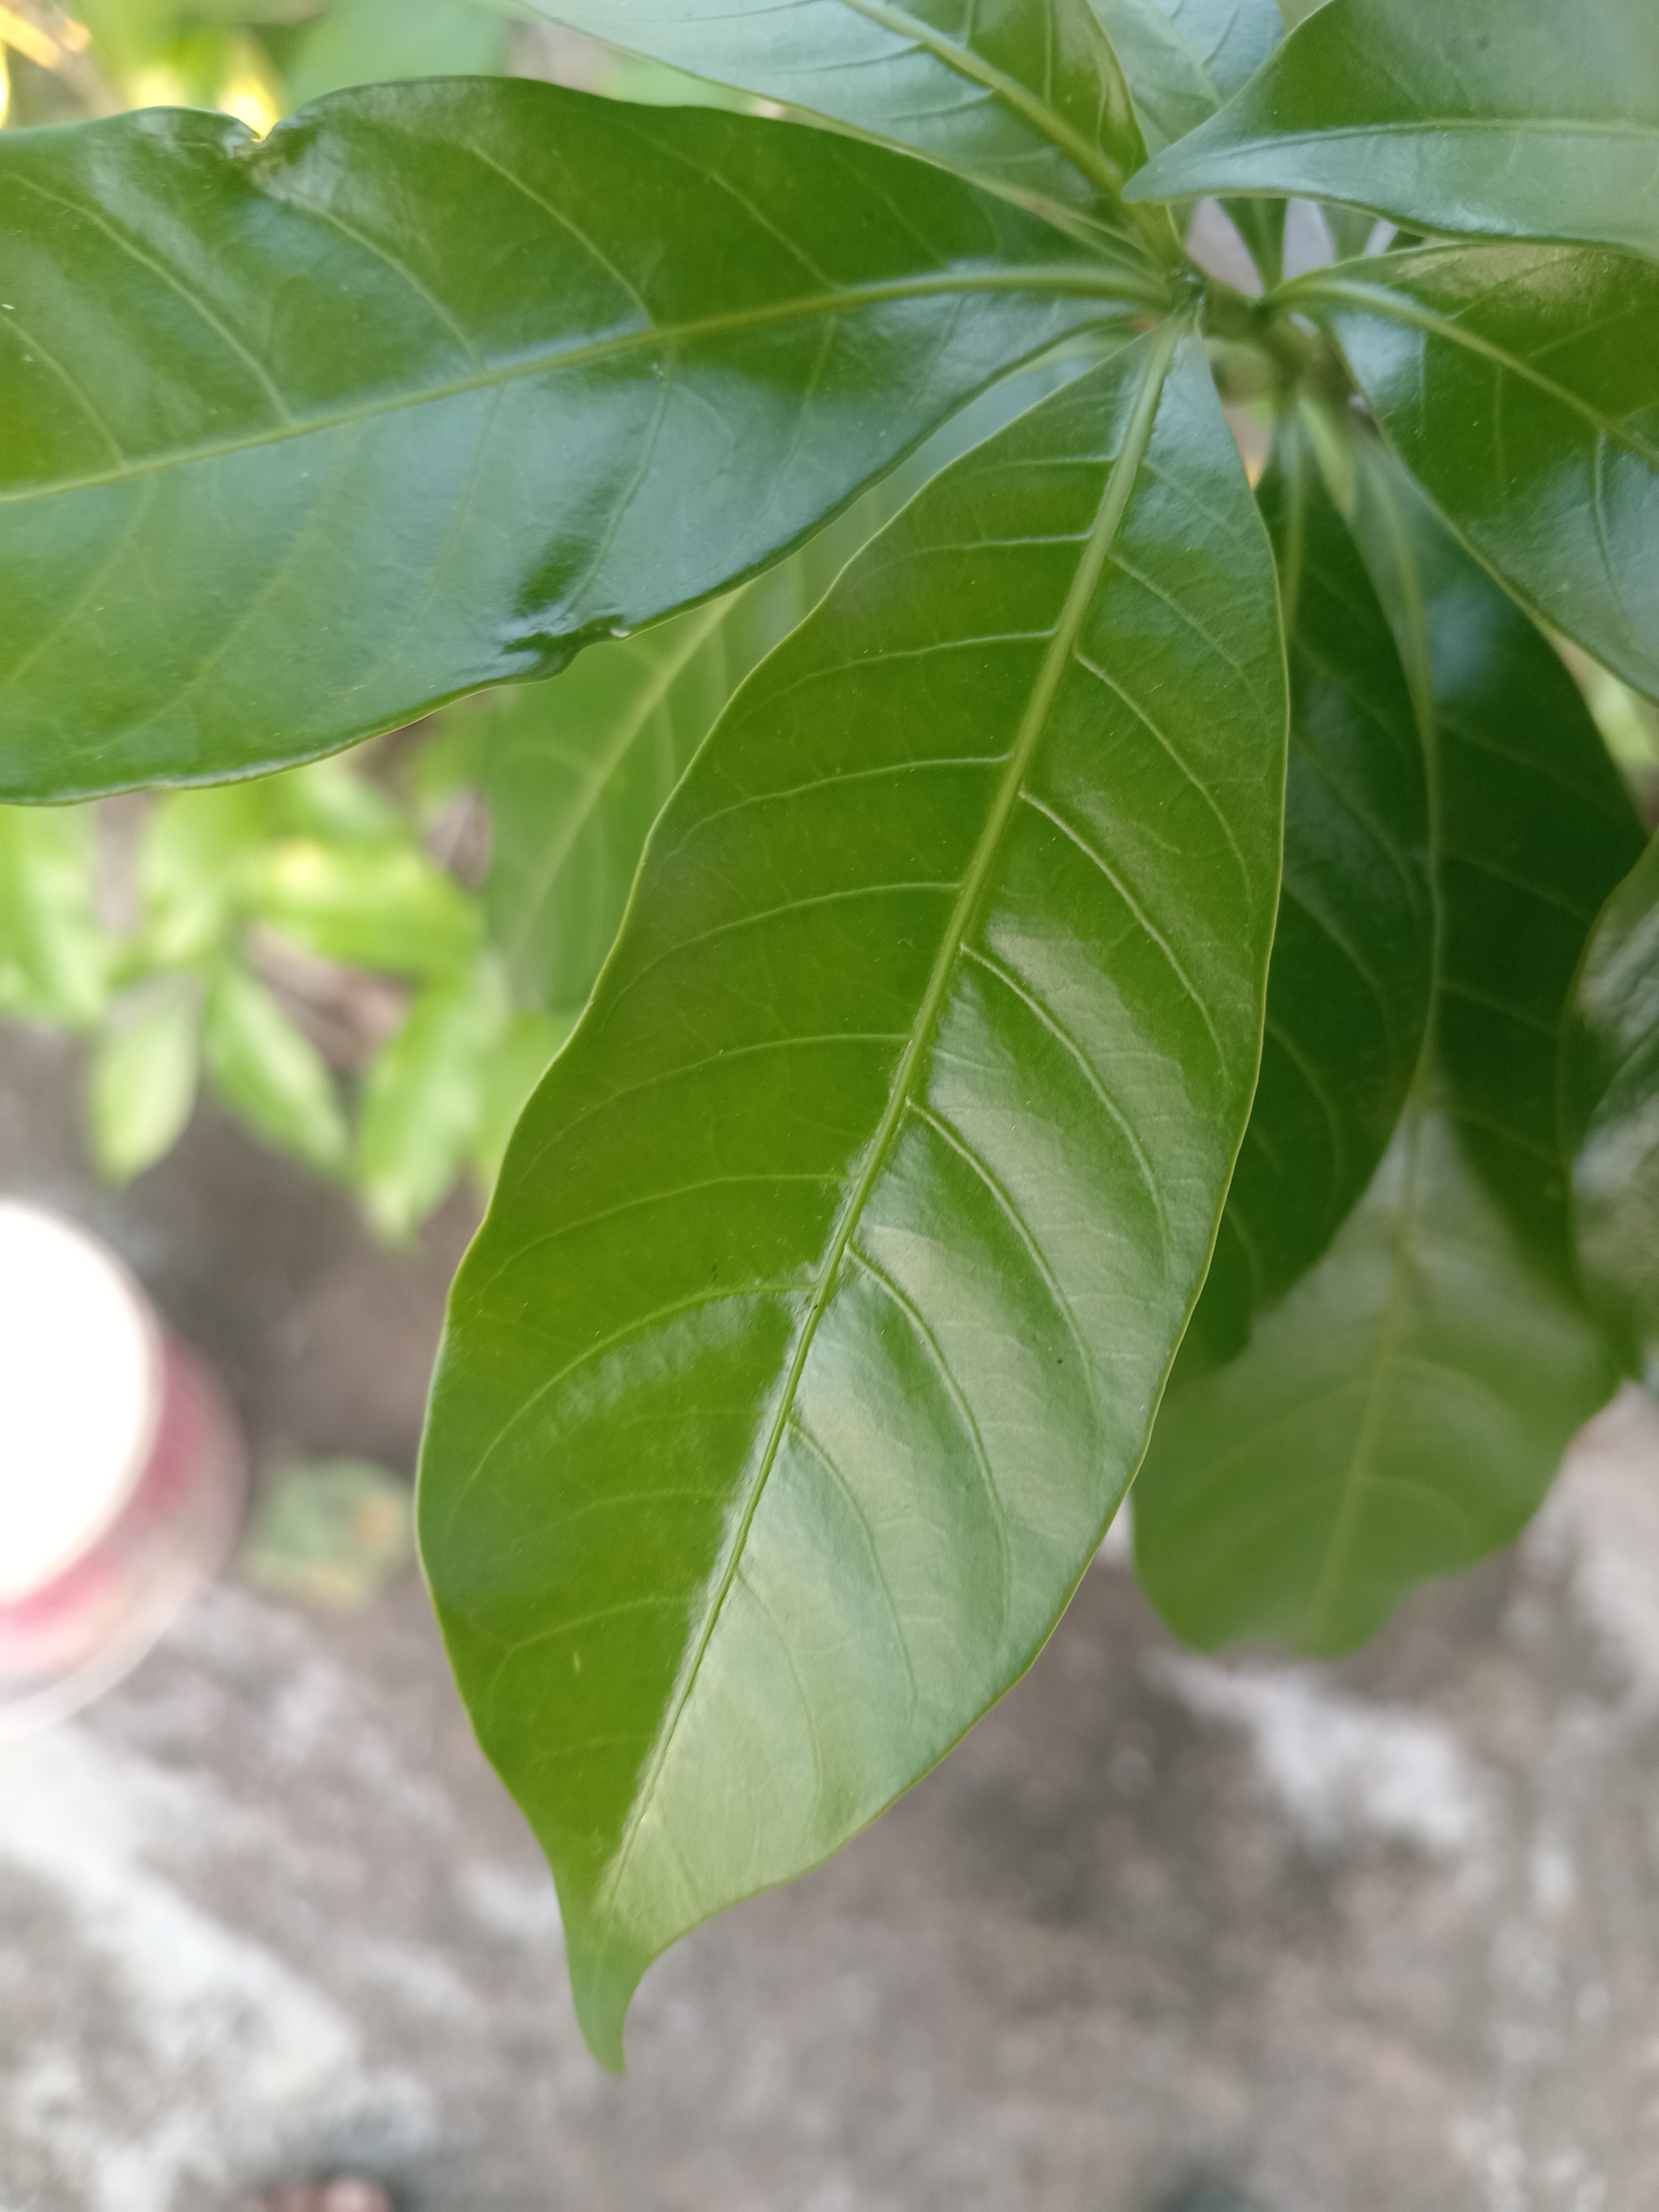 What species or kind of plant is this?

togor
